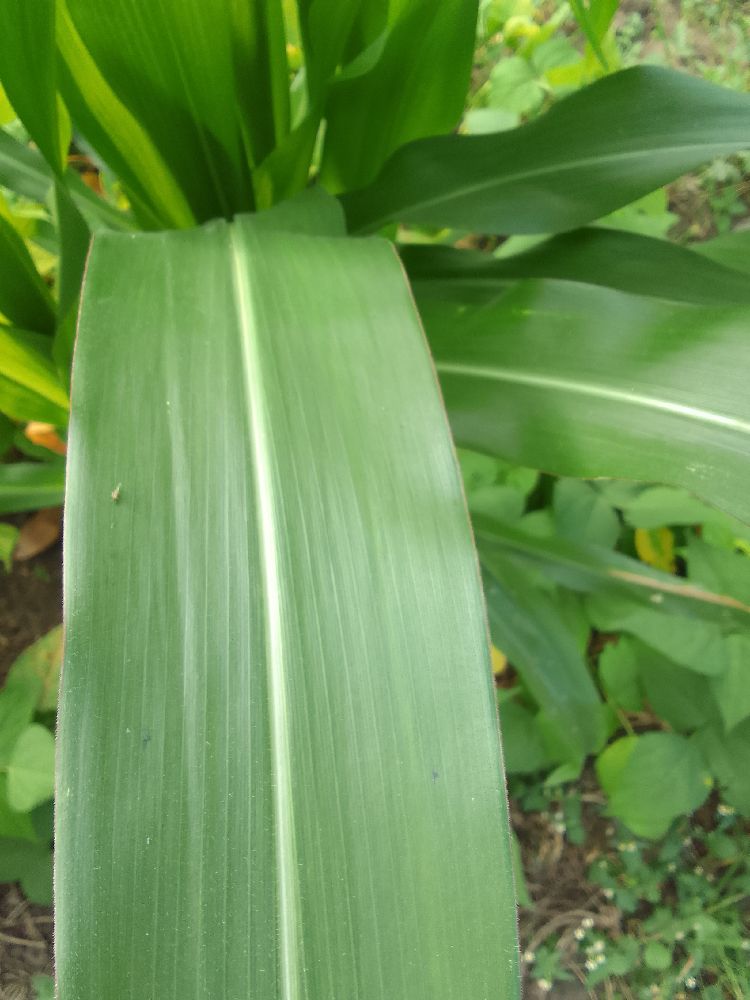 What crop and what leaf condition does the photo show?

maize, healthy
